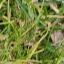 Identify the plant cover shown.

grass
